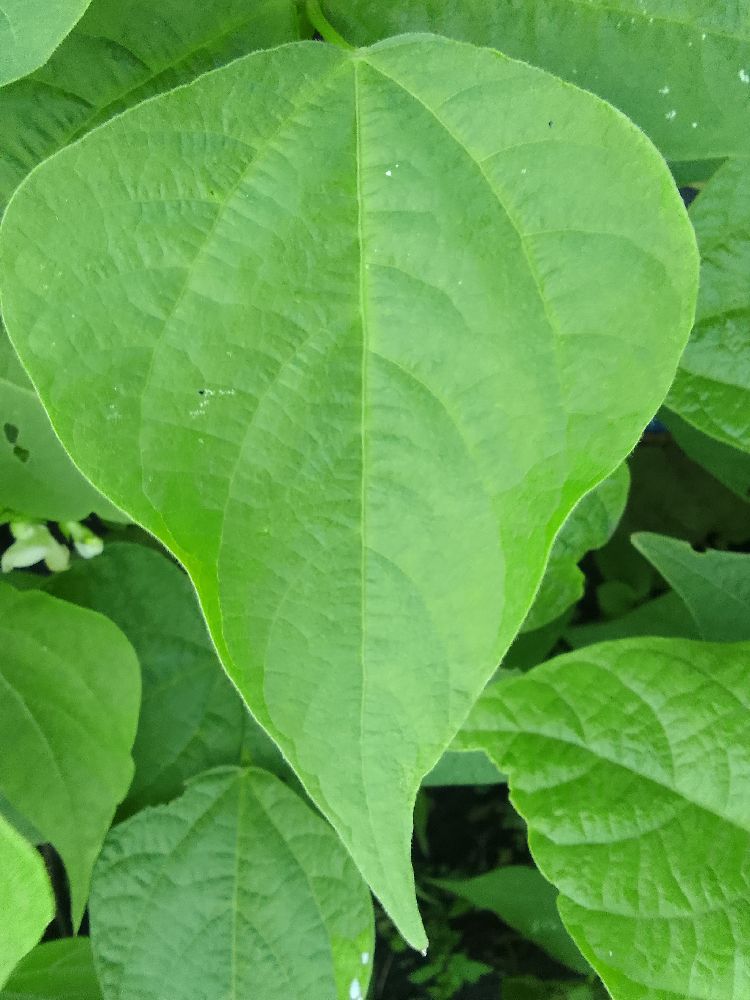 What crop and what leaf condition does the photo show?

common bean, healthy
